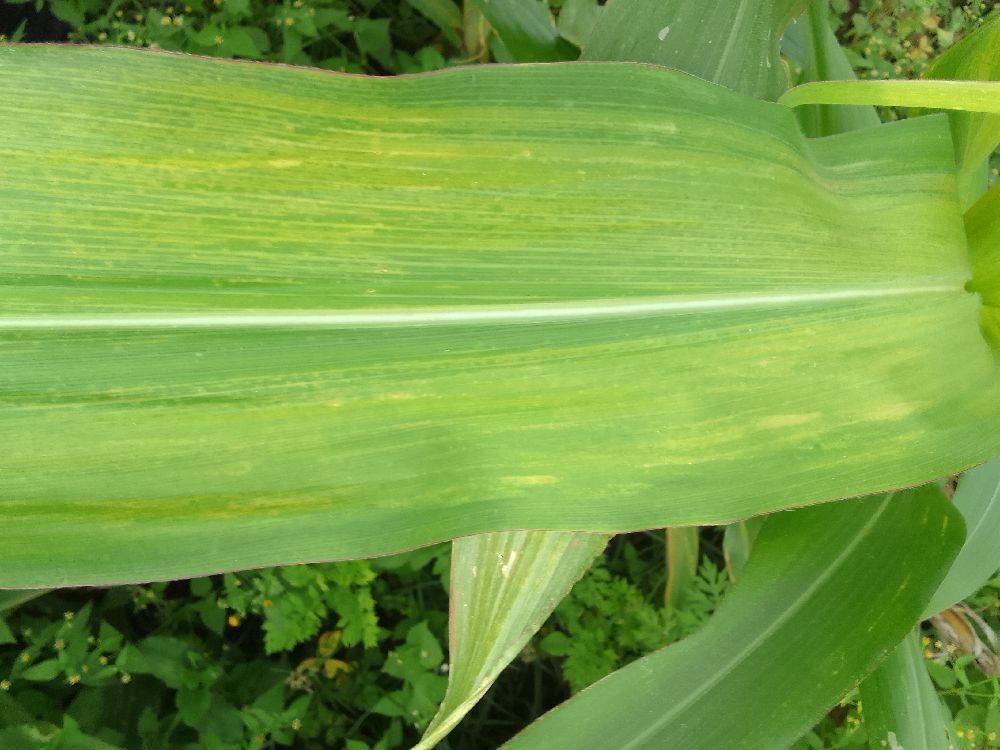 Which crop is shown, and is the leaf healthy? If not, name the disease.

maize, maize lethal necrosis
